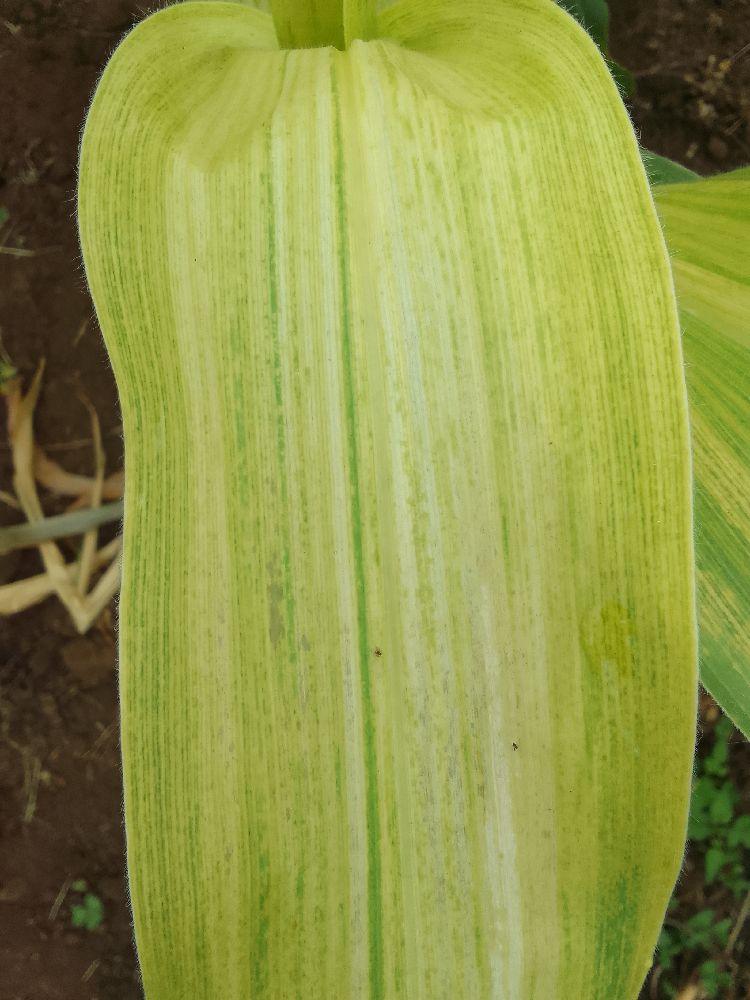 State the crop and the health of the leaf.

maize, maize lethal necrosis
